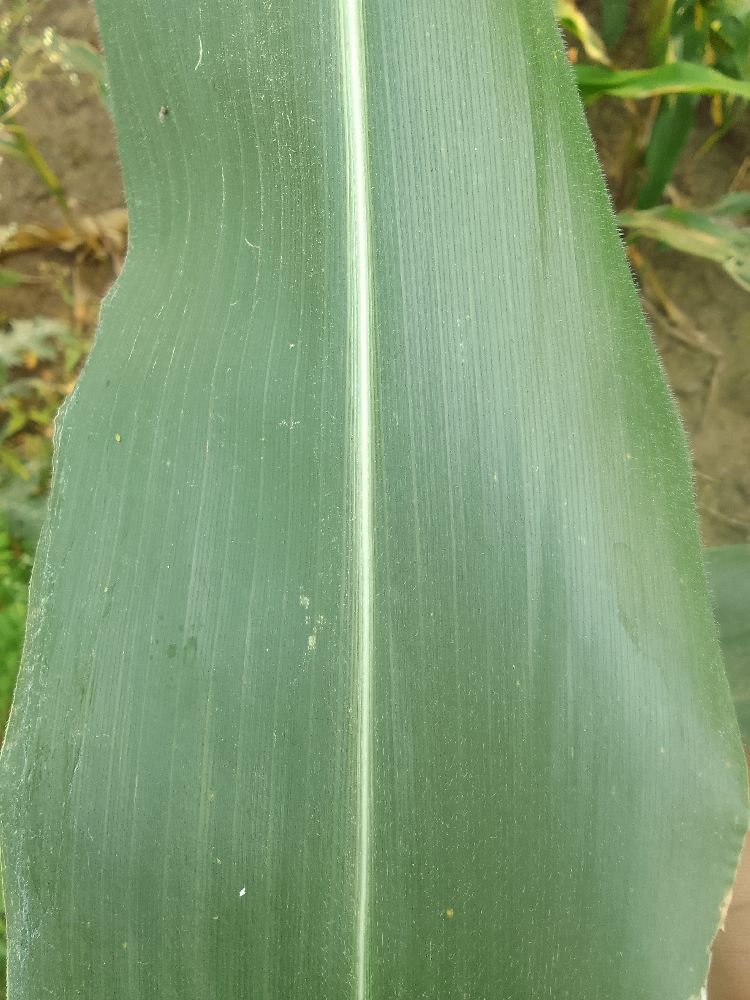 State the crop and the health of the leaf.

maize, healthy
